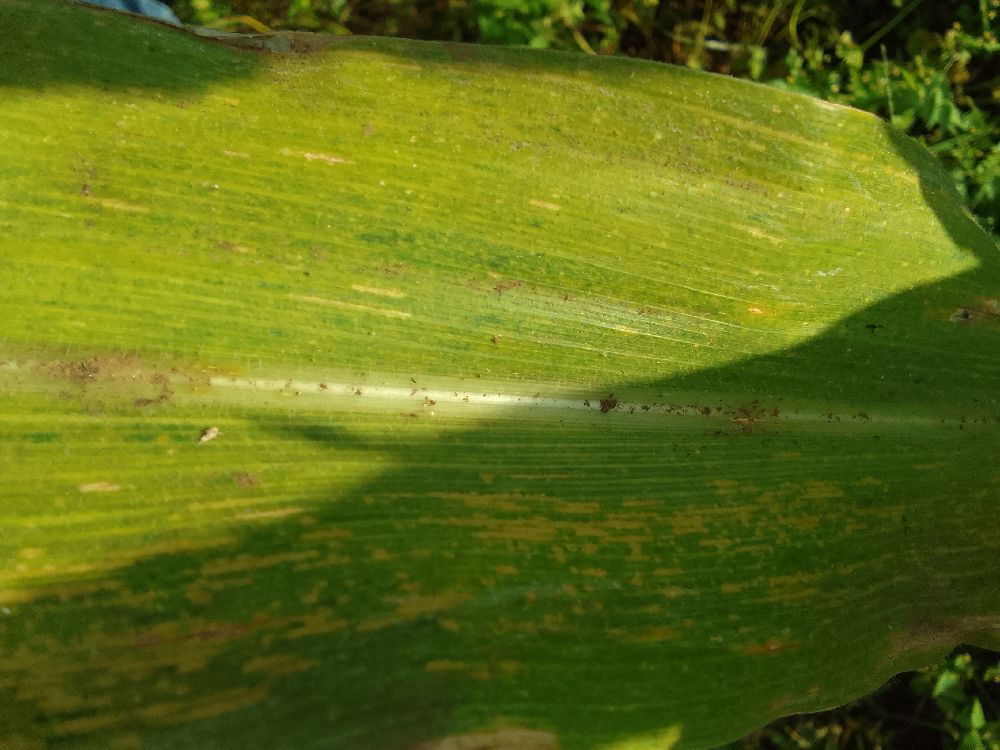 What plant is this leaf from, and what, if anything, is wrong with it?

maize, maize lethal necrosis
